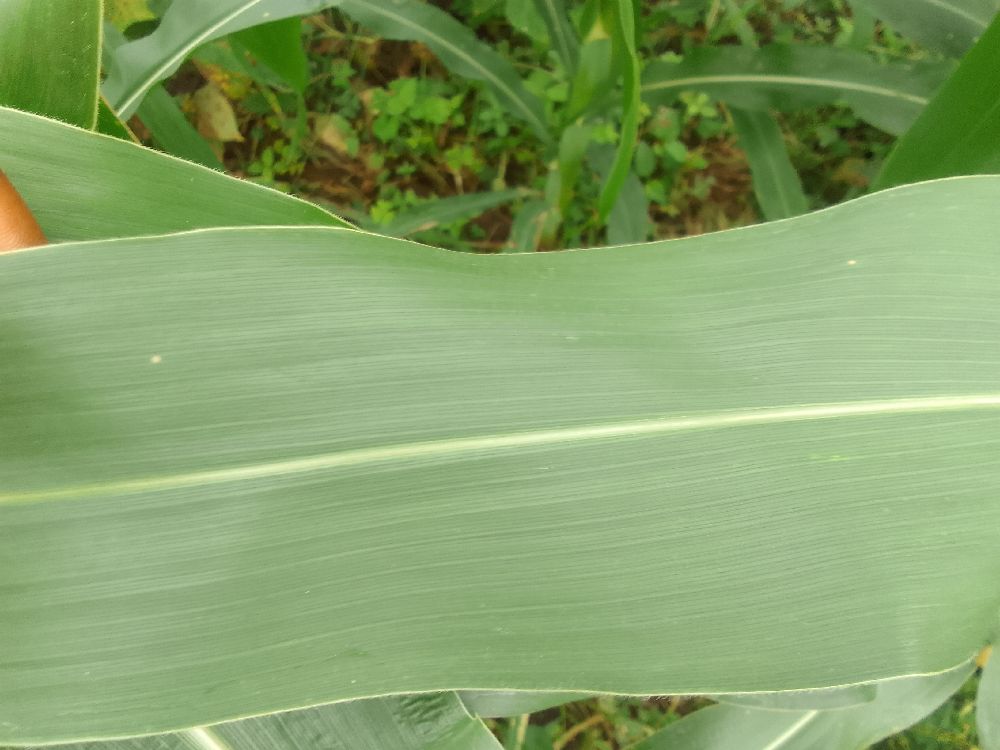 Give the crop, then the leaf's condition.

maize, healthy
